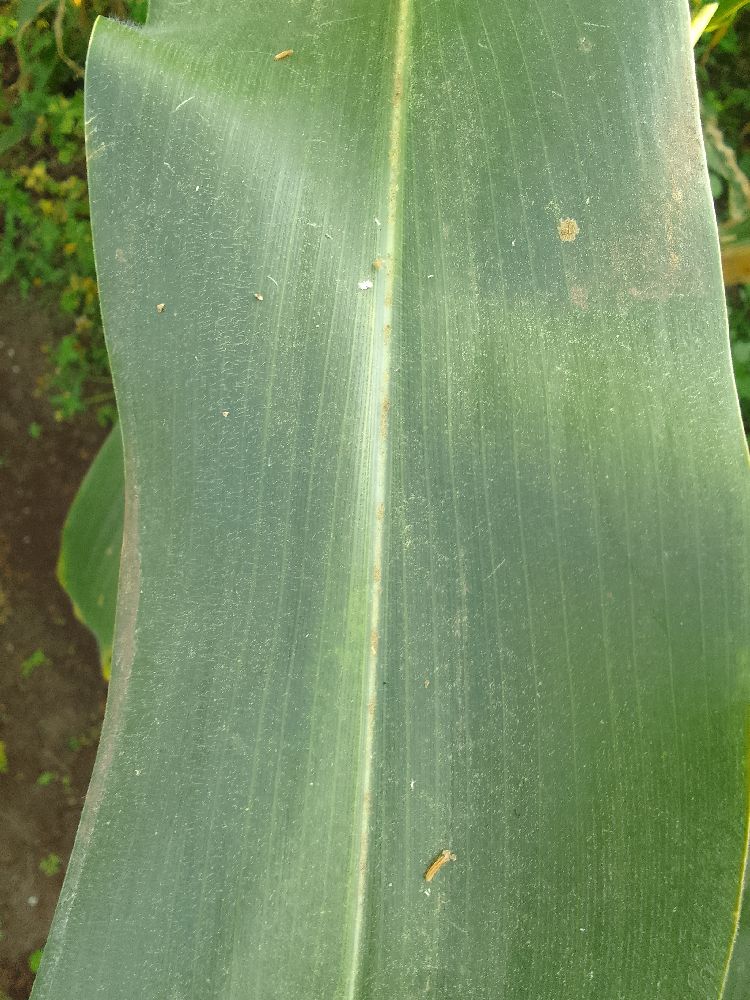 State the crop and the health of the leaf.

maize, healthy
